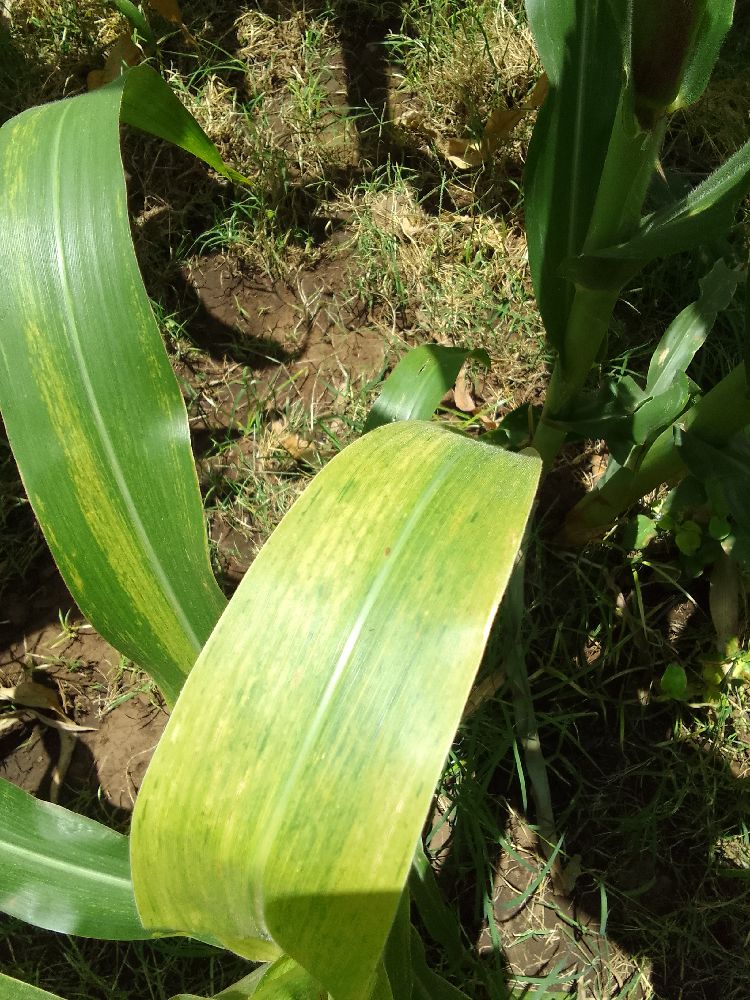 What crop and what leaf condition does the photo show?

maize, maize lethal necrosis
